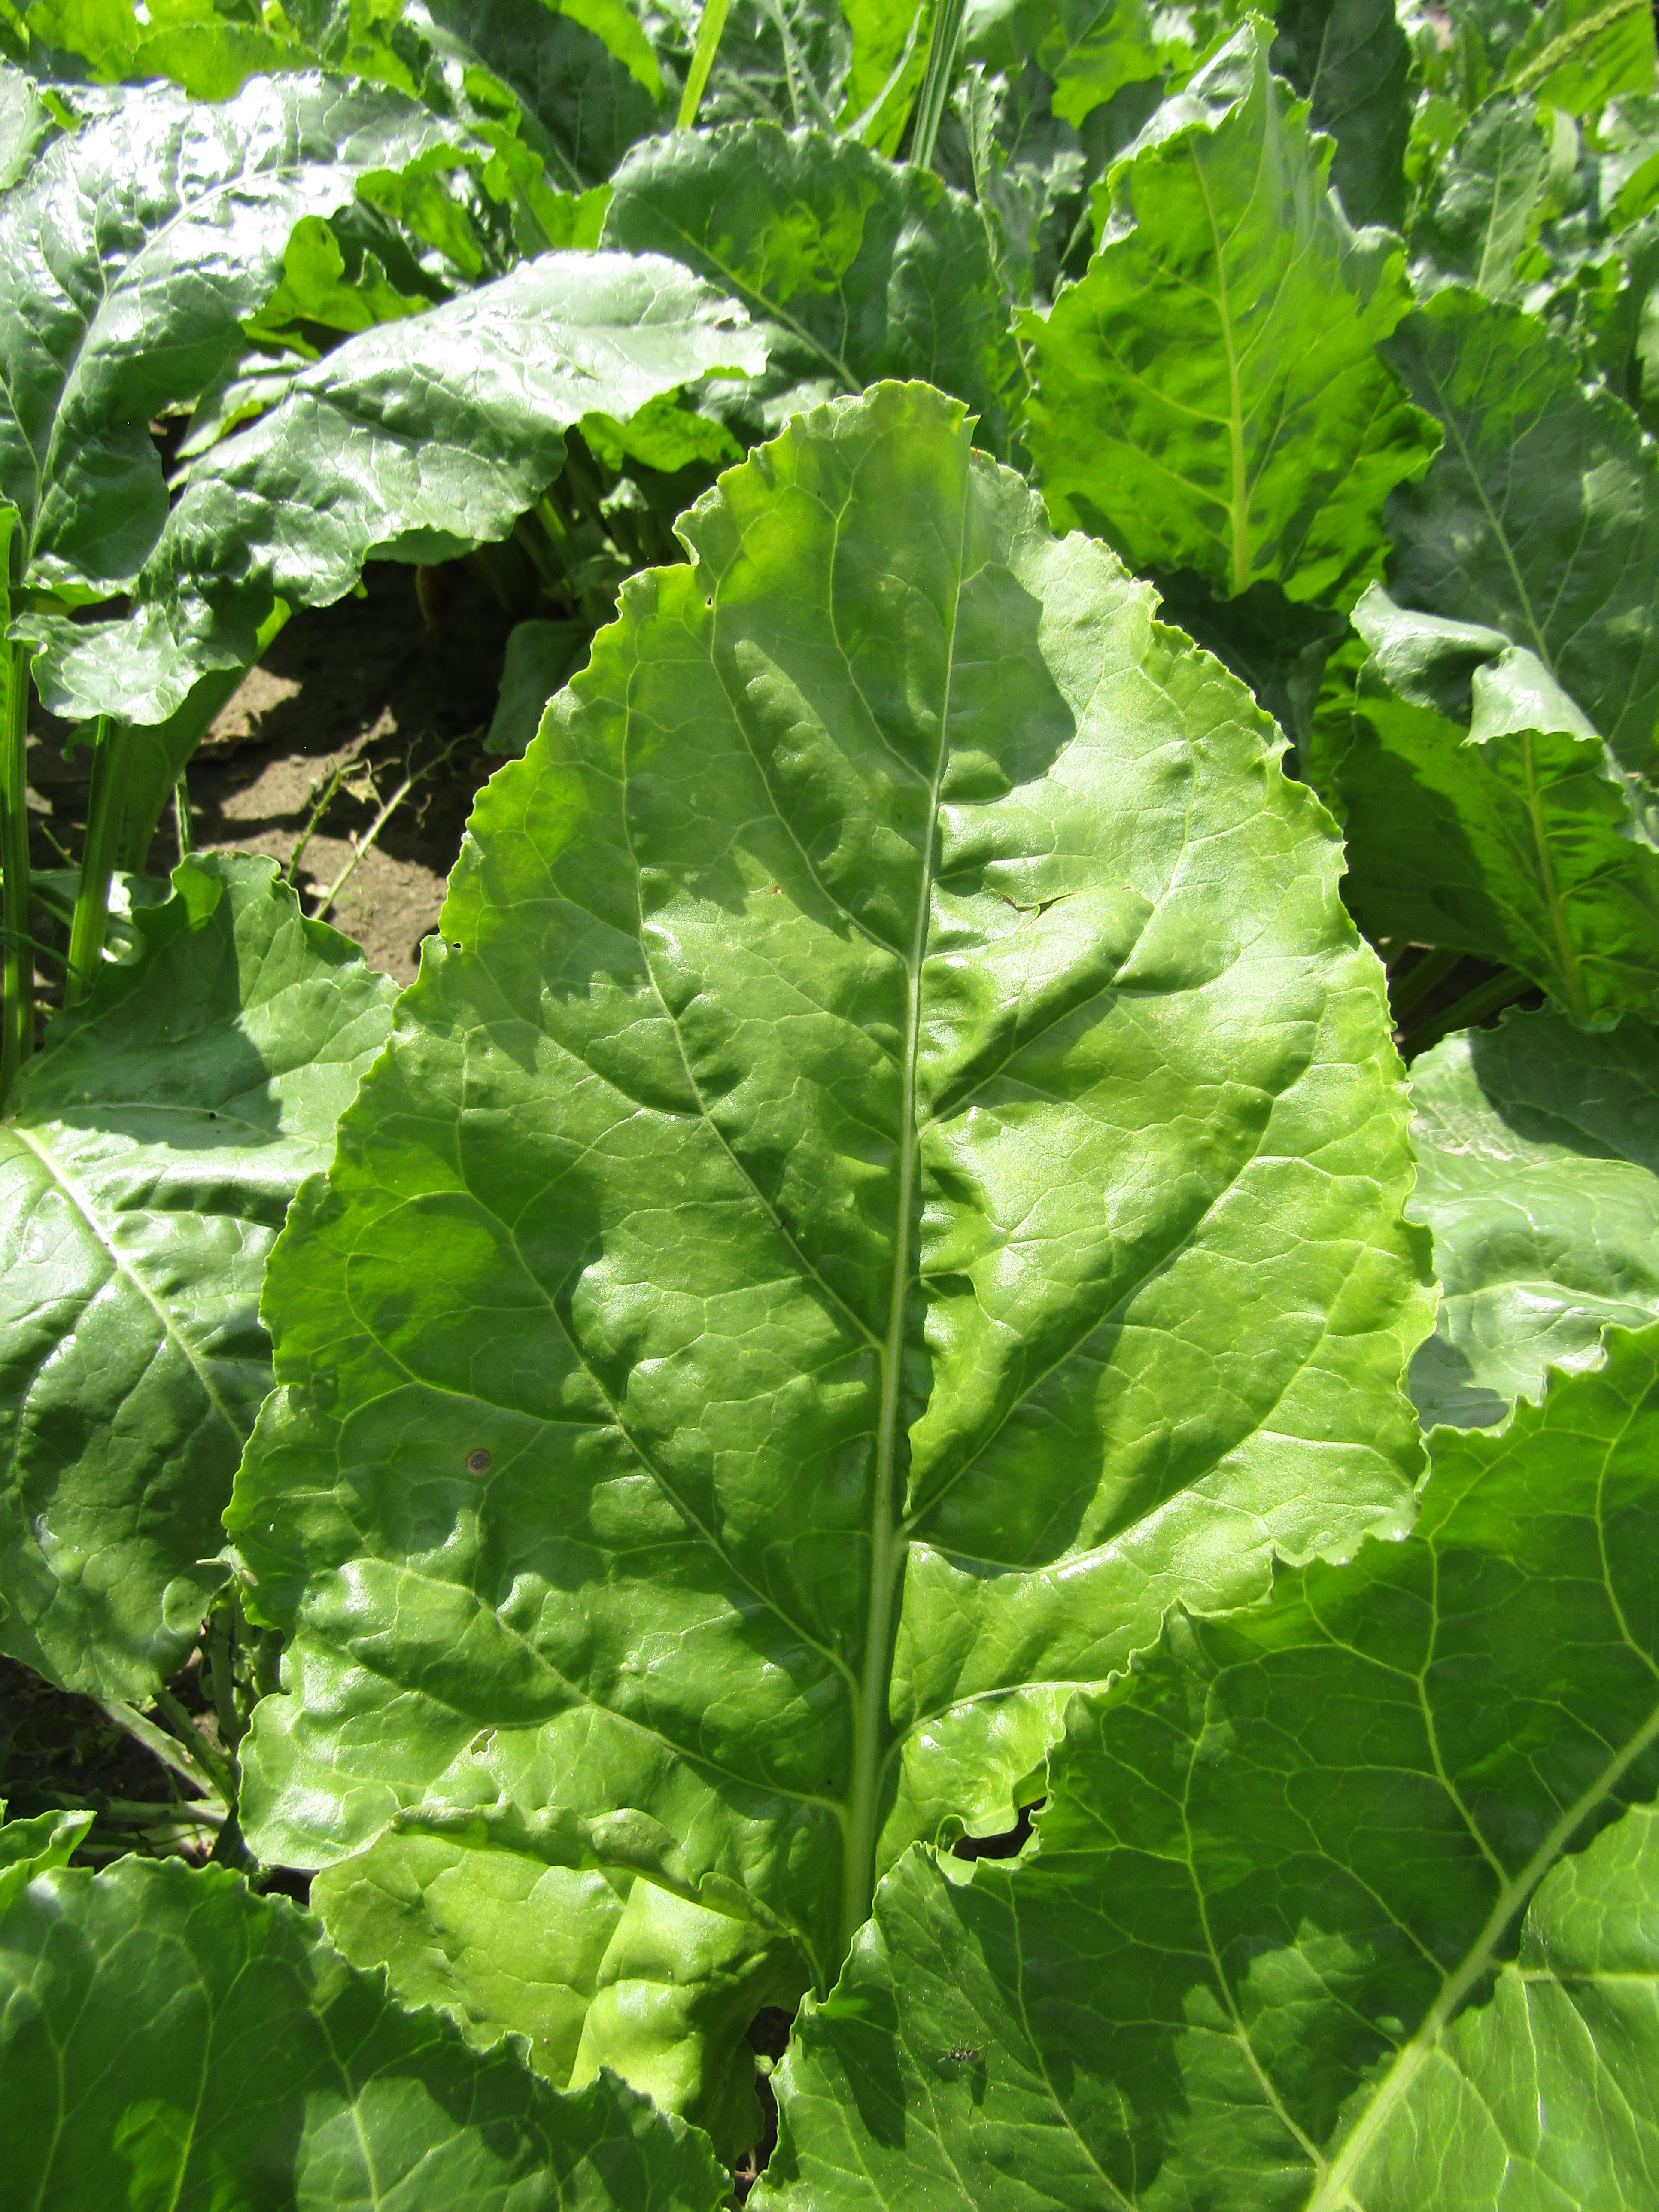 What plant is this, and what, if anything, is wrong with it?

beet, cercospora
